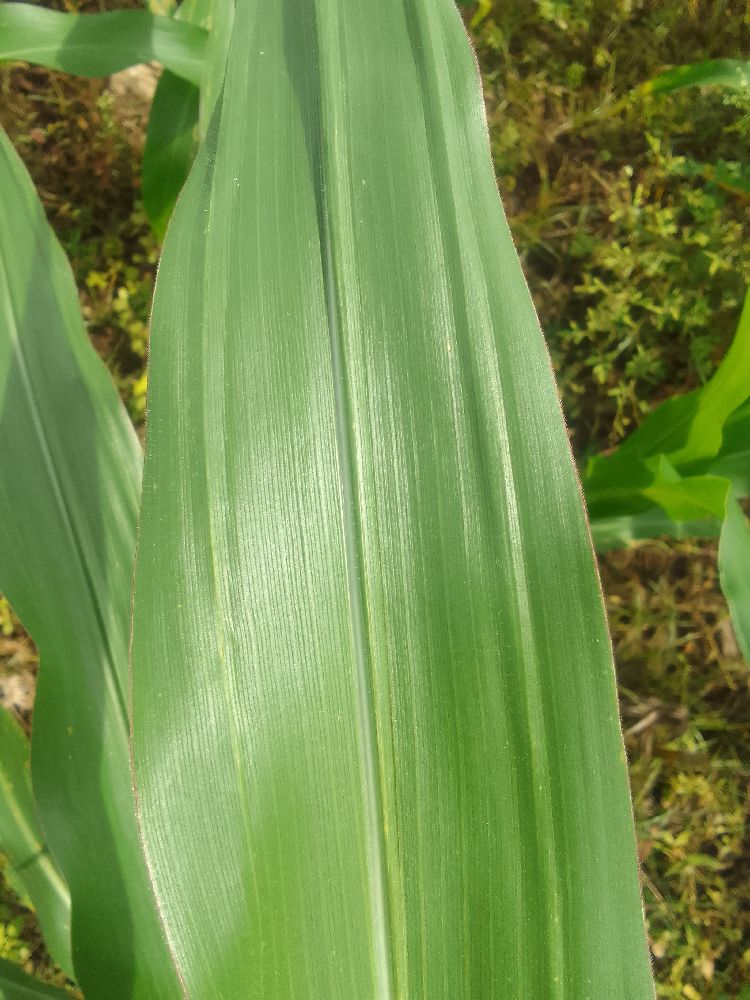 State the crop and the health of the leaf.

maize, healthy
